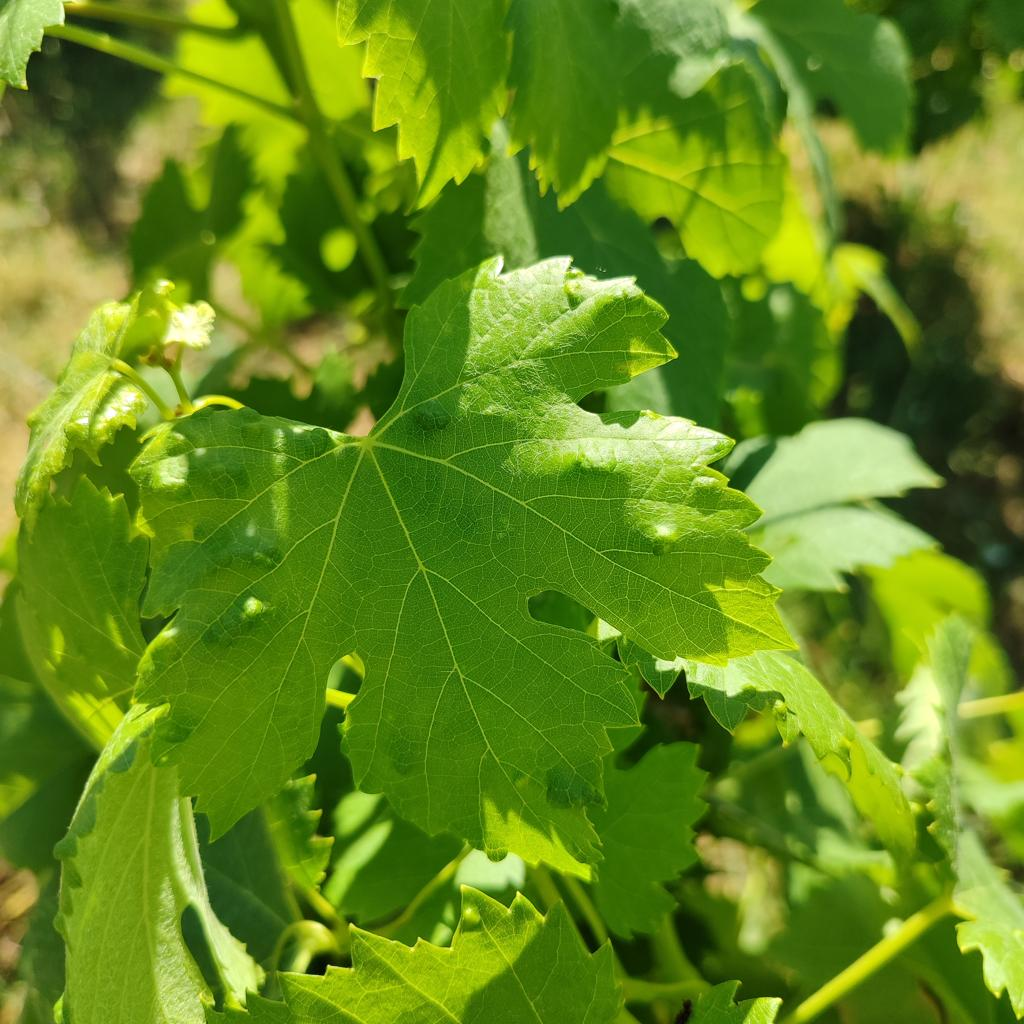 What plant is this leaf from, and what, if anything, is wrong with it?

grapevine, erineum mite
